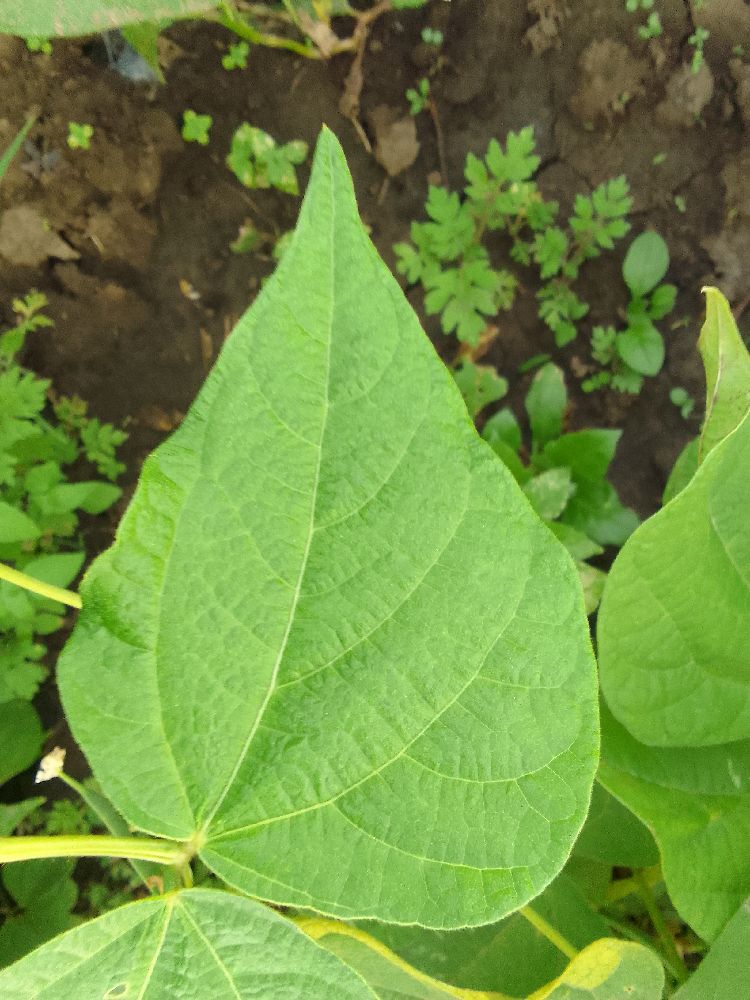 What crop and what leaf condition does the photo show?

common bean, healthy
